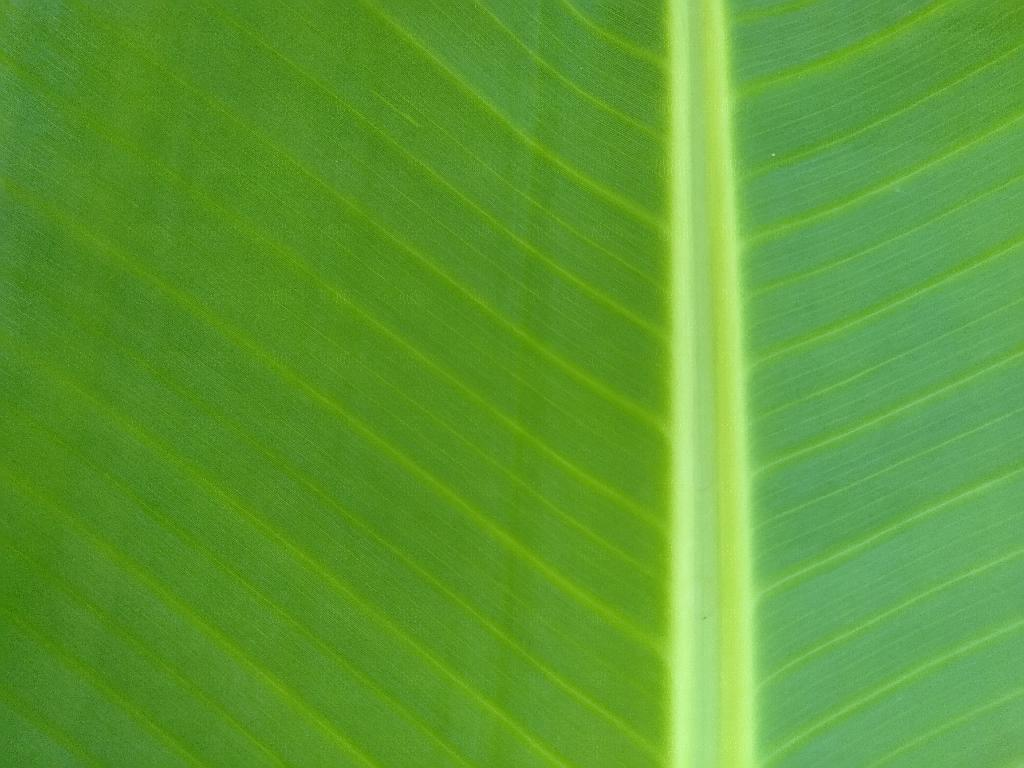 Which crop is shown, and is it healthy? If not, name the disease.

banana, healthy
